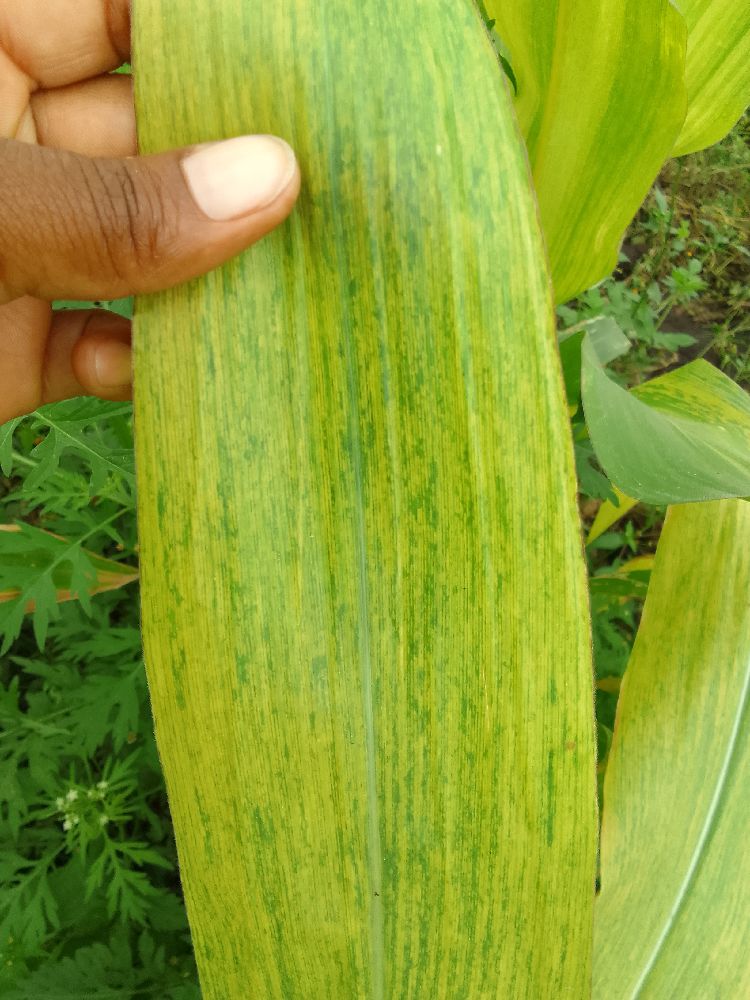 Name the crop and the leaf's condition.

maize, maize lethal necrosis
